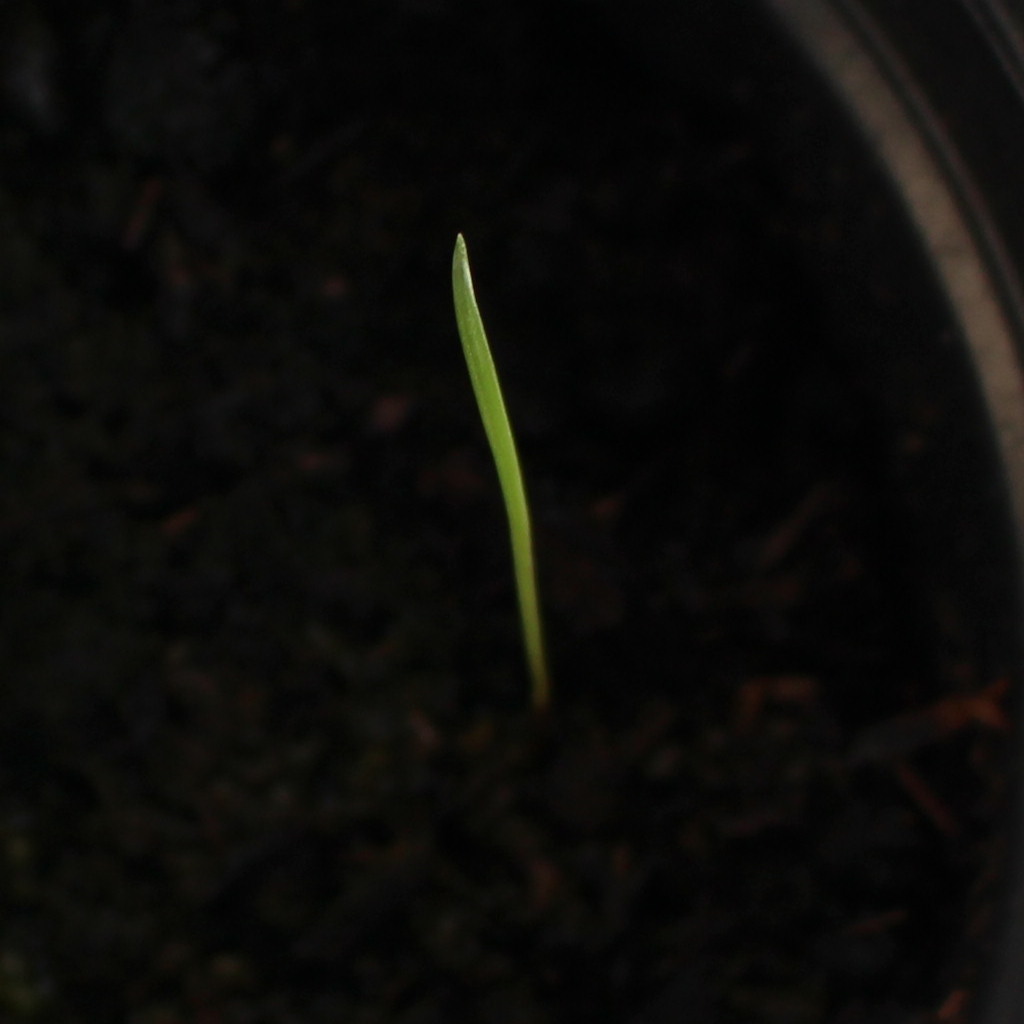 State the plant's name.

Lolium multiflorum
